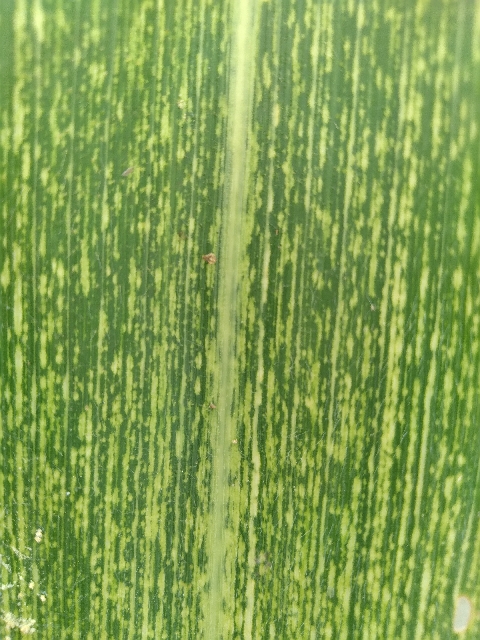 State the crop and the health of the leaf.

maize, maize streak virus
